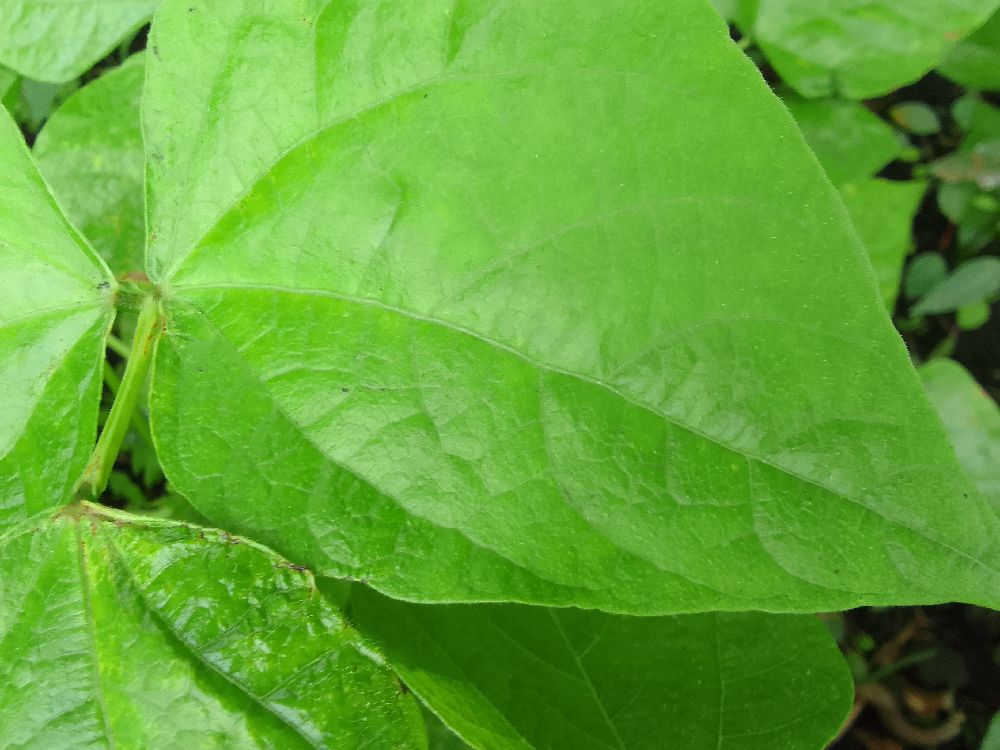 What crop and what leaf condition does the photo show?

common bean, healthy
